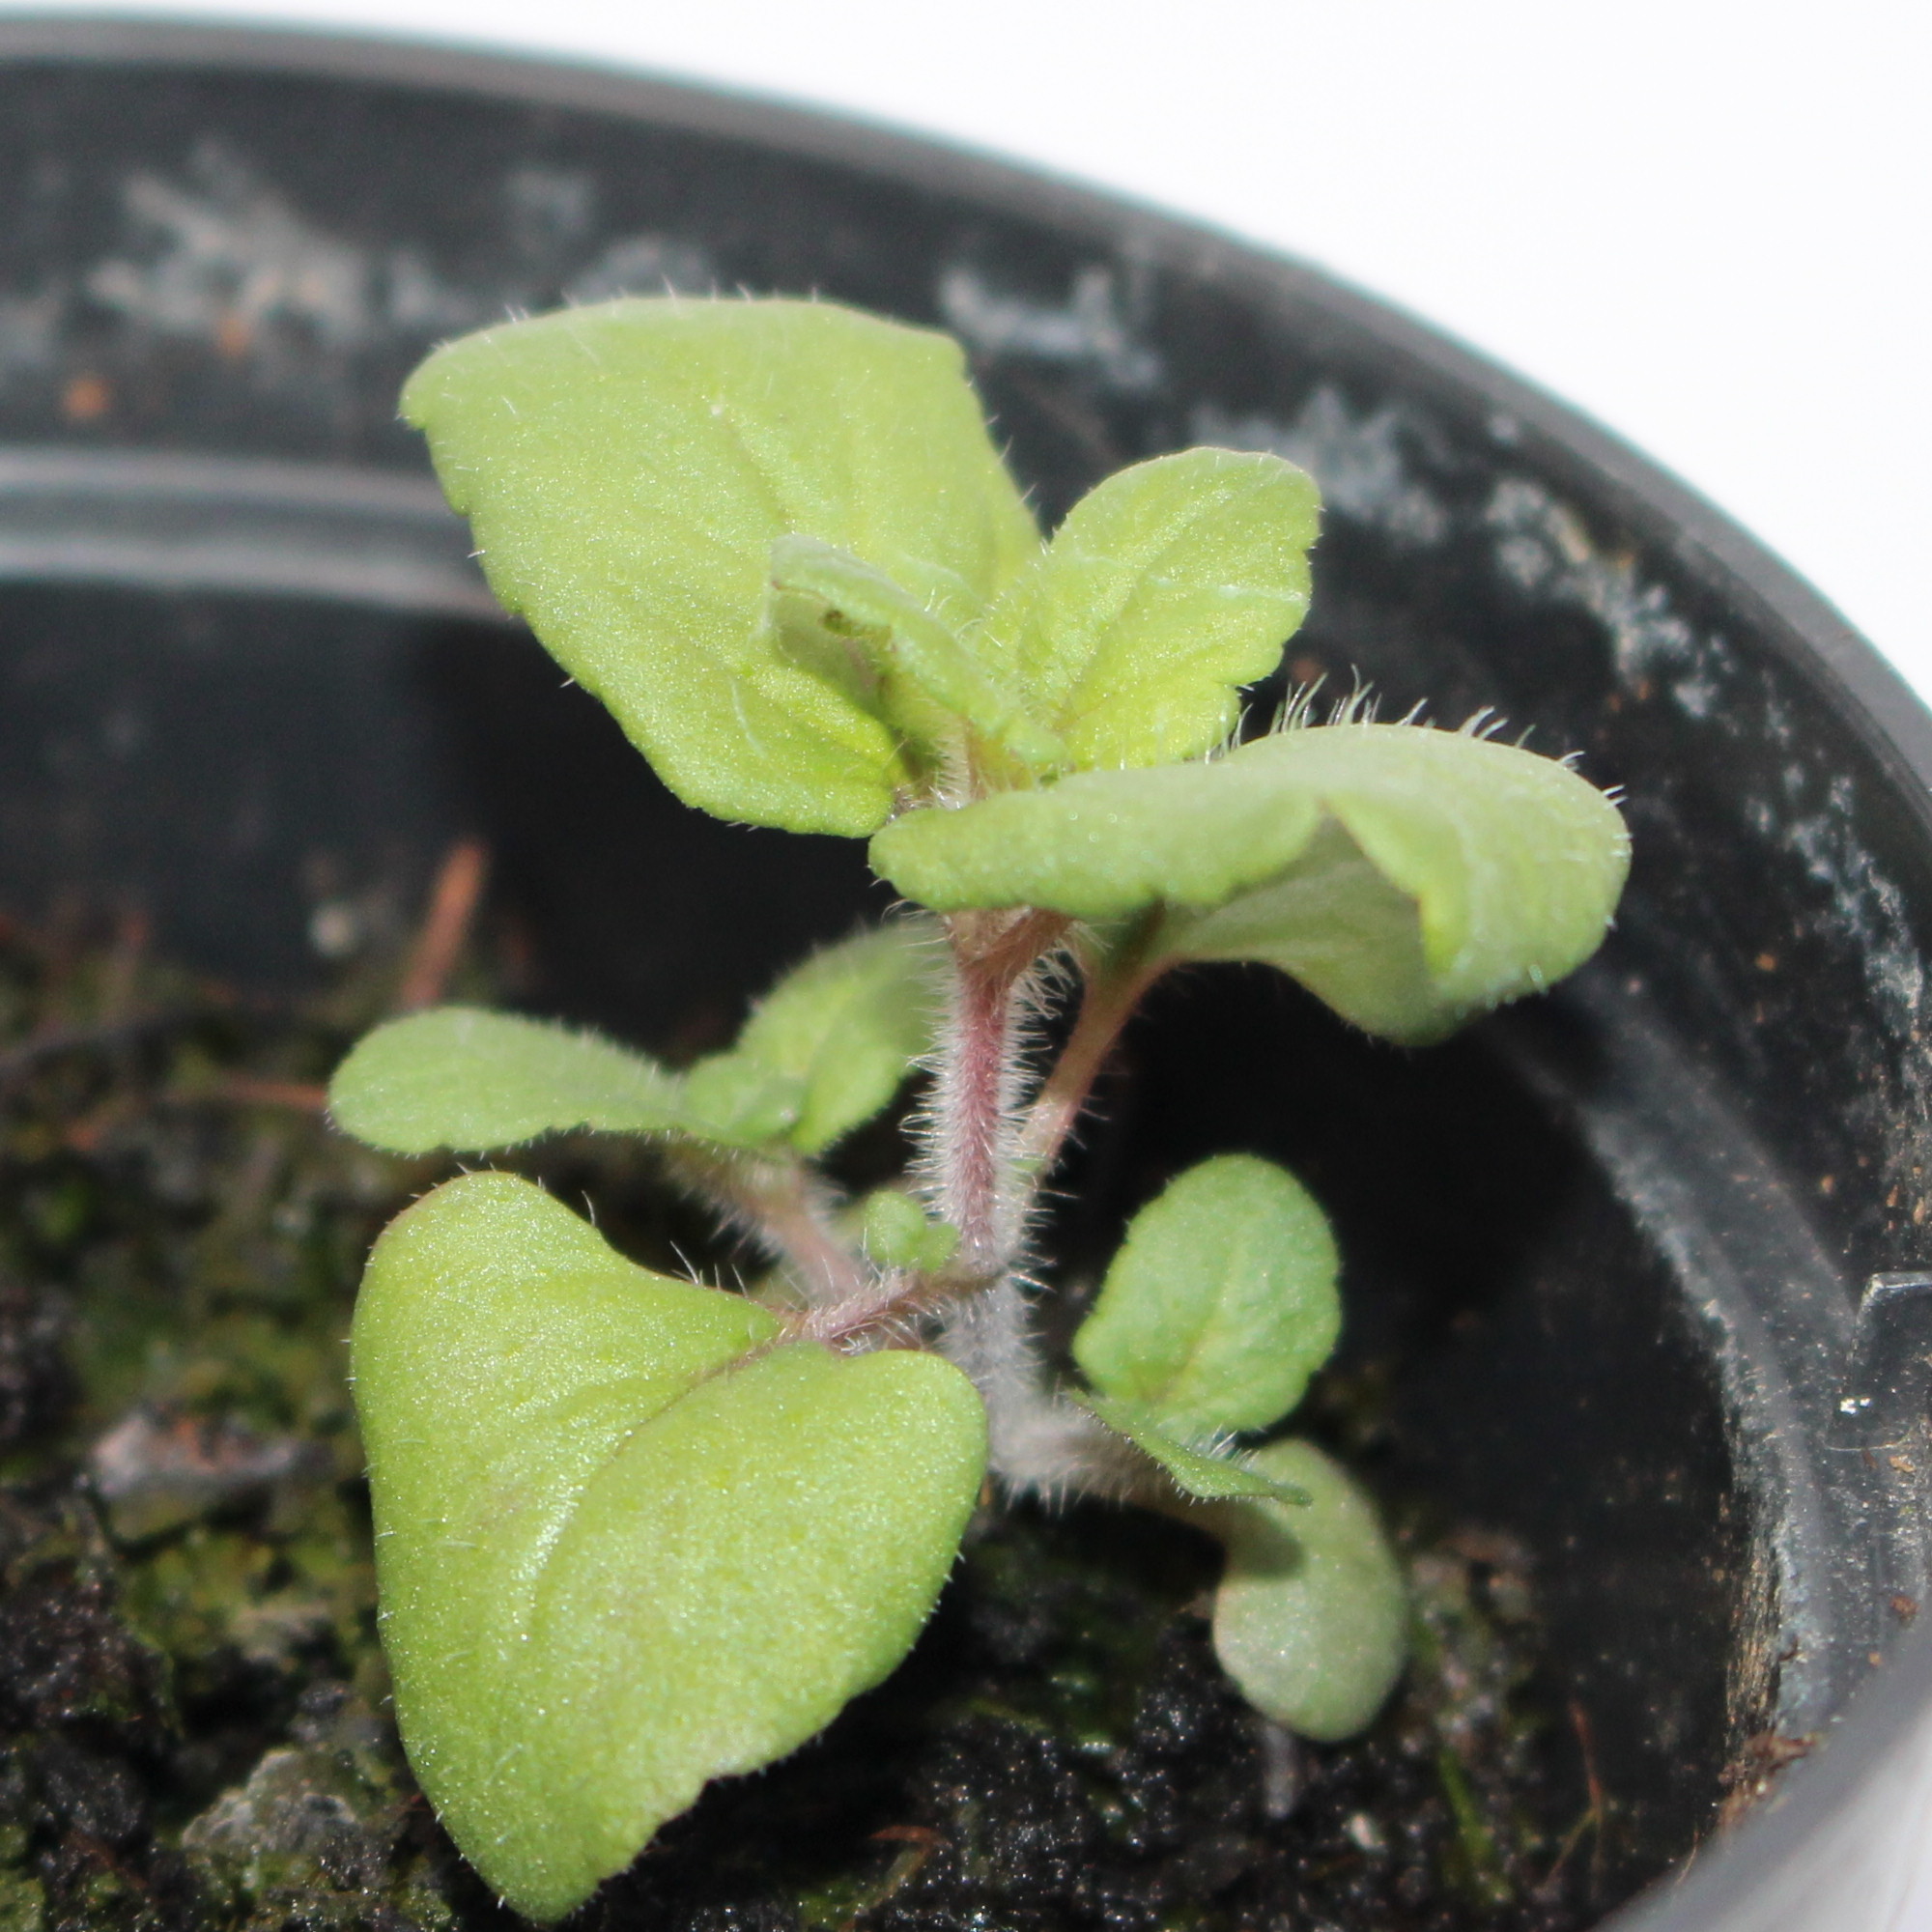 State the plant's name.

Veronica persica
